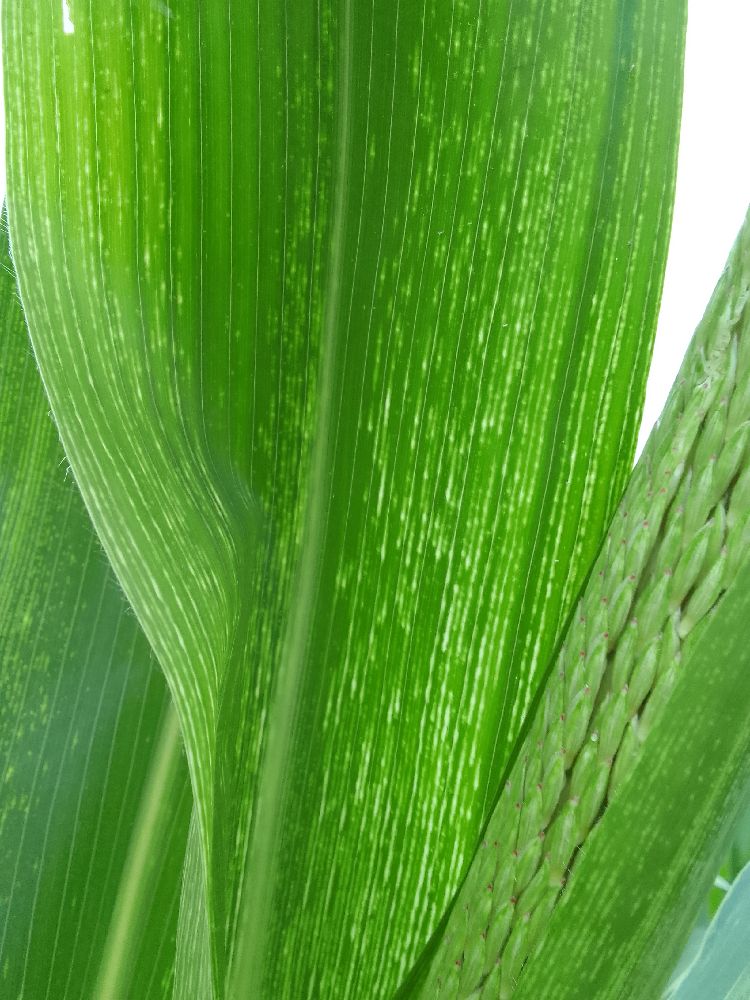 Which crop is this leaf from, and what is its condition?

maize, maize streak virus
